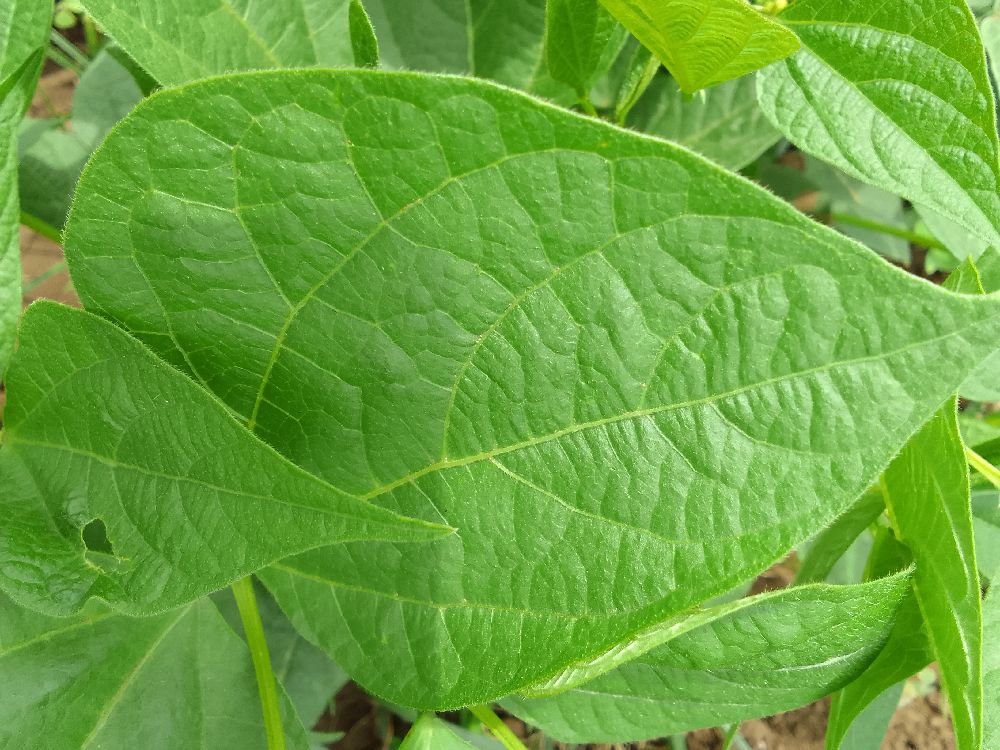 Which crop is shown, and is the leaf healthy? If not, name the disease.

common bean, healthy
